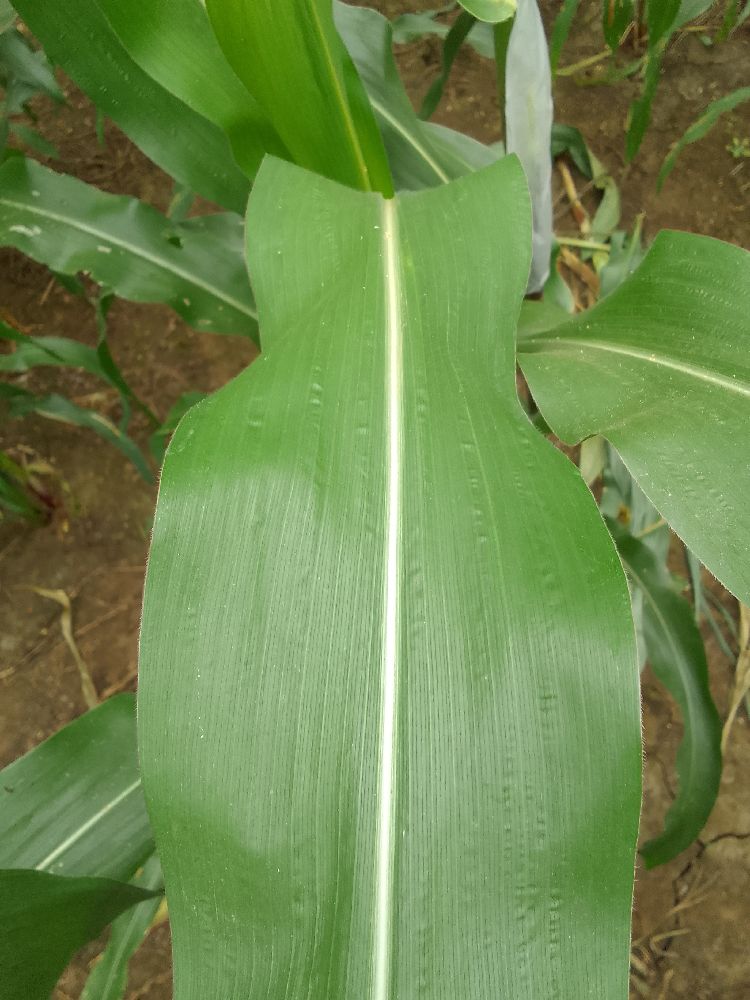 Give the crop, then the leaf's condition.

maize, healthy
